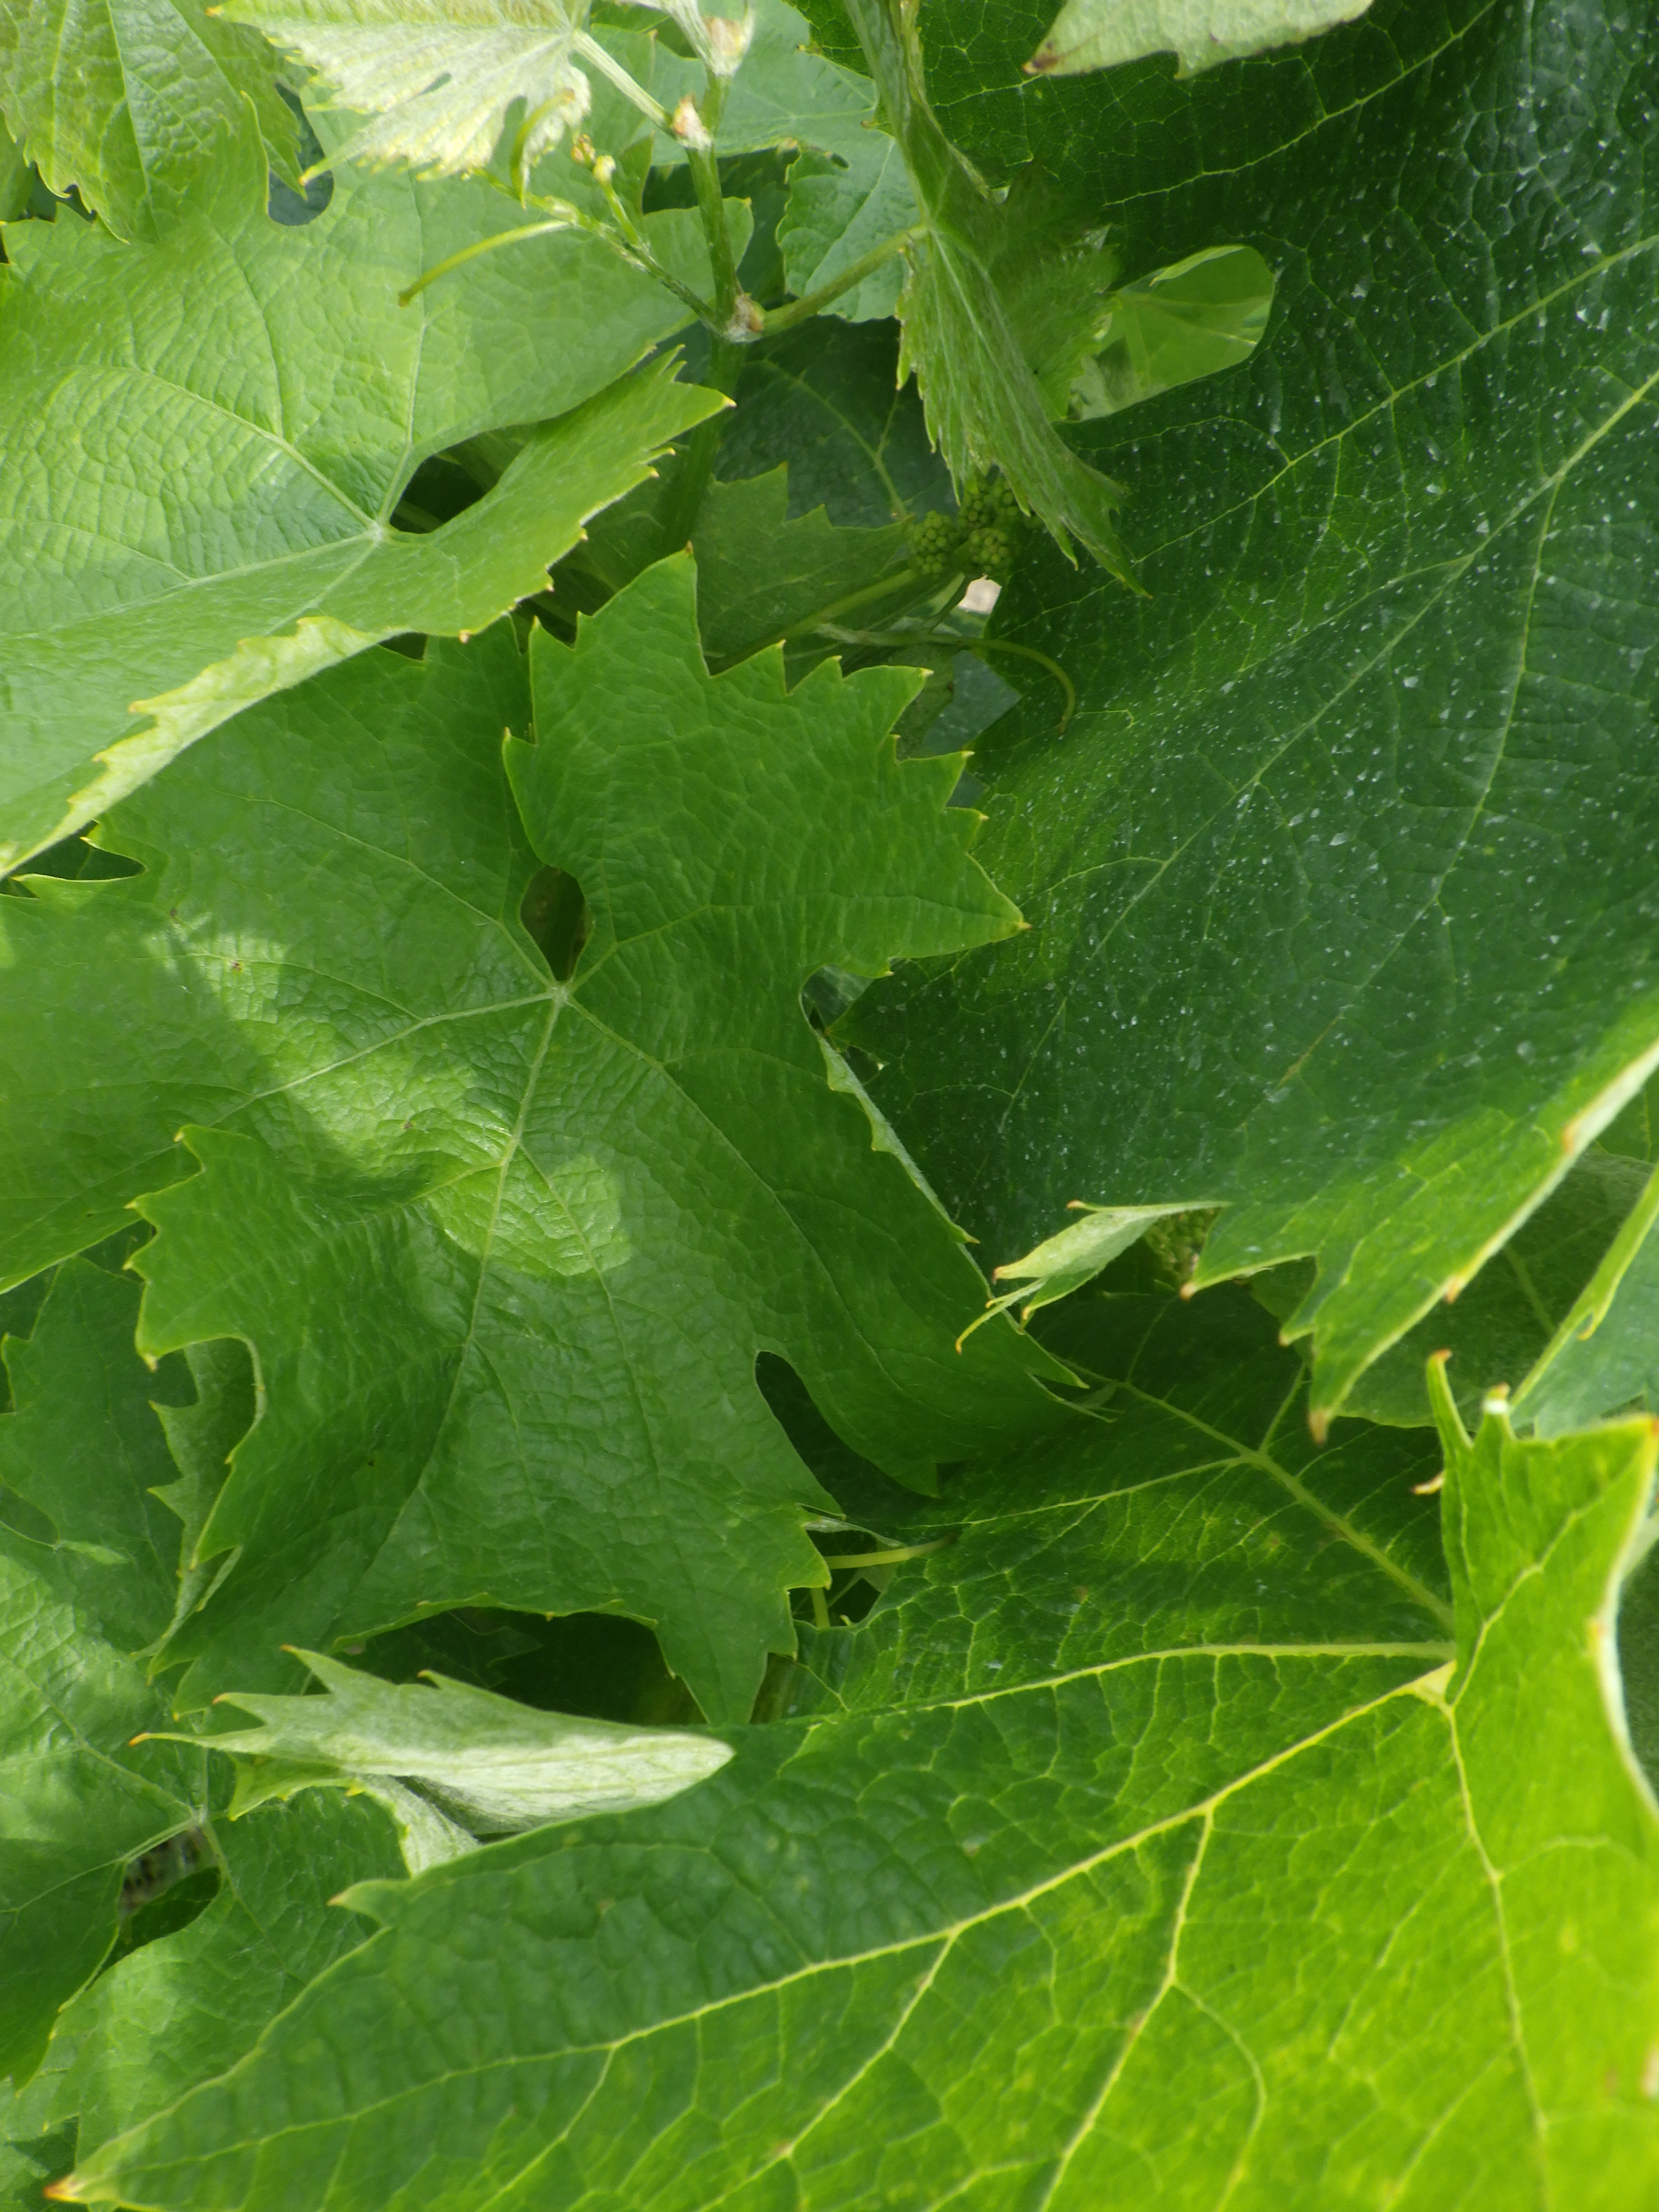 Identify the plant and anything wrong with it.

grapevine, healthy
